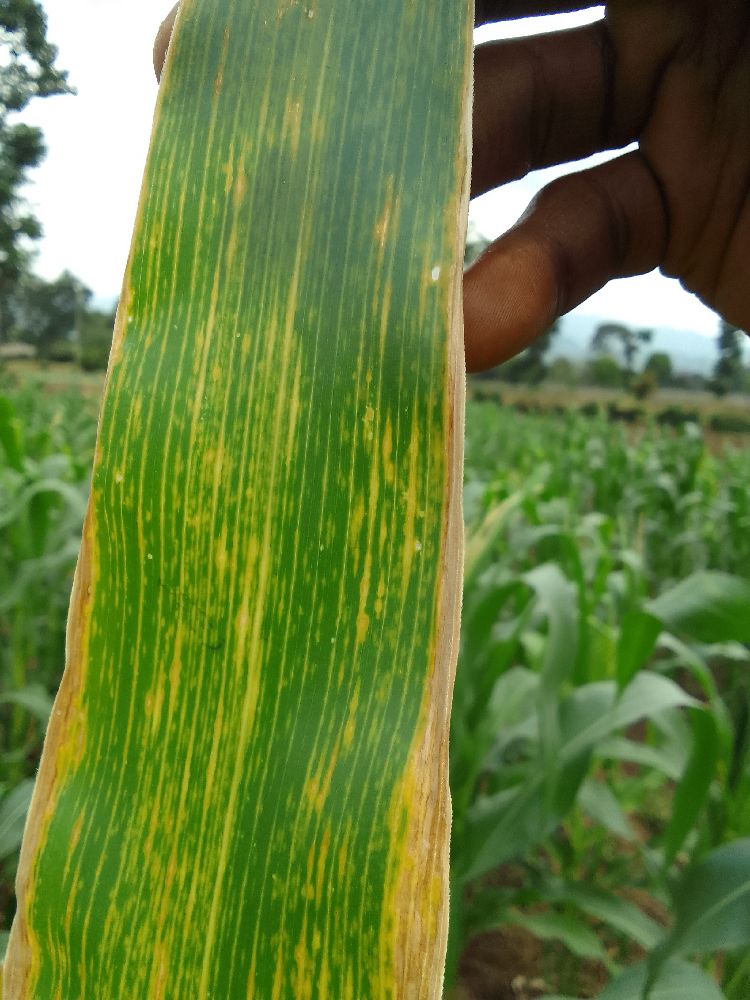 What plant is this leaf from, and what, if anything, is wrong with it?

maize, maize lethal necrosis
